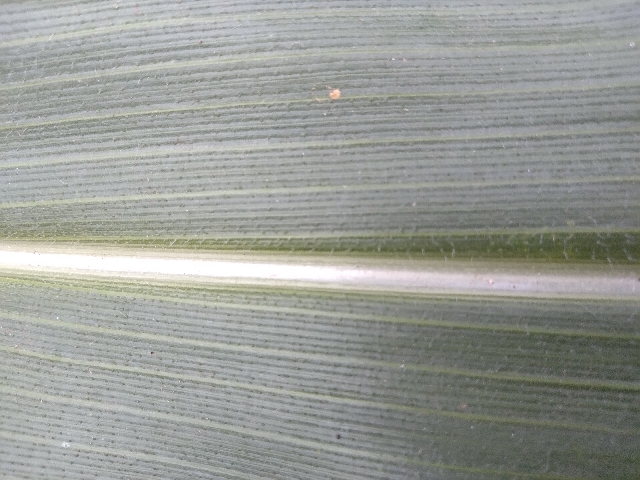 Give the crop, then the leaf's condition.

maize, healthy
